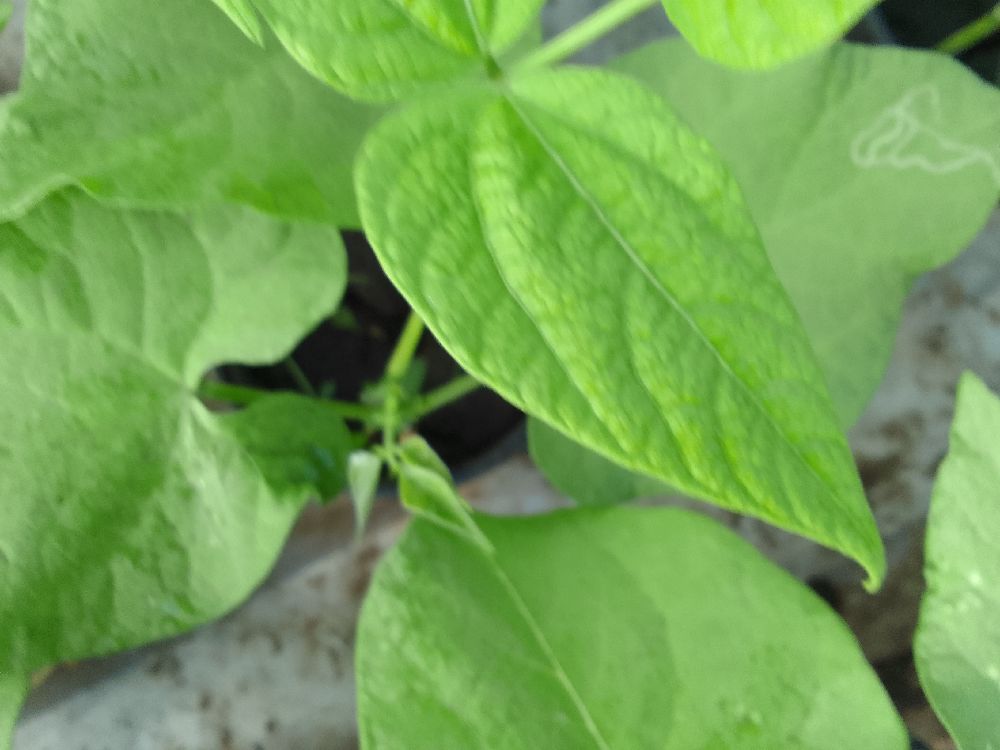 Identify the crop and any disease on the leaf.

common bean, healthy
